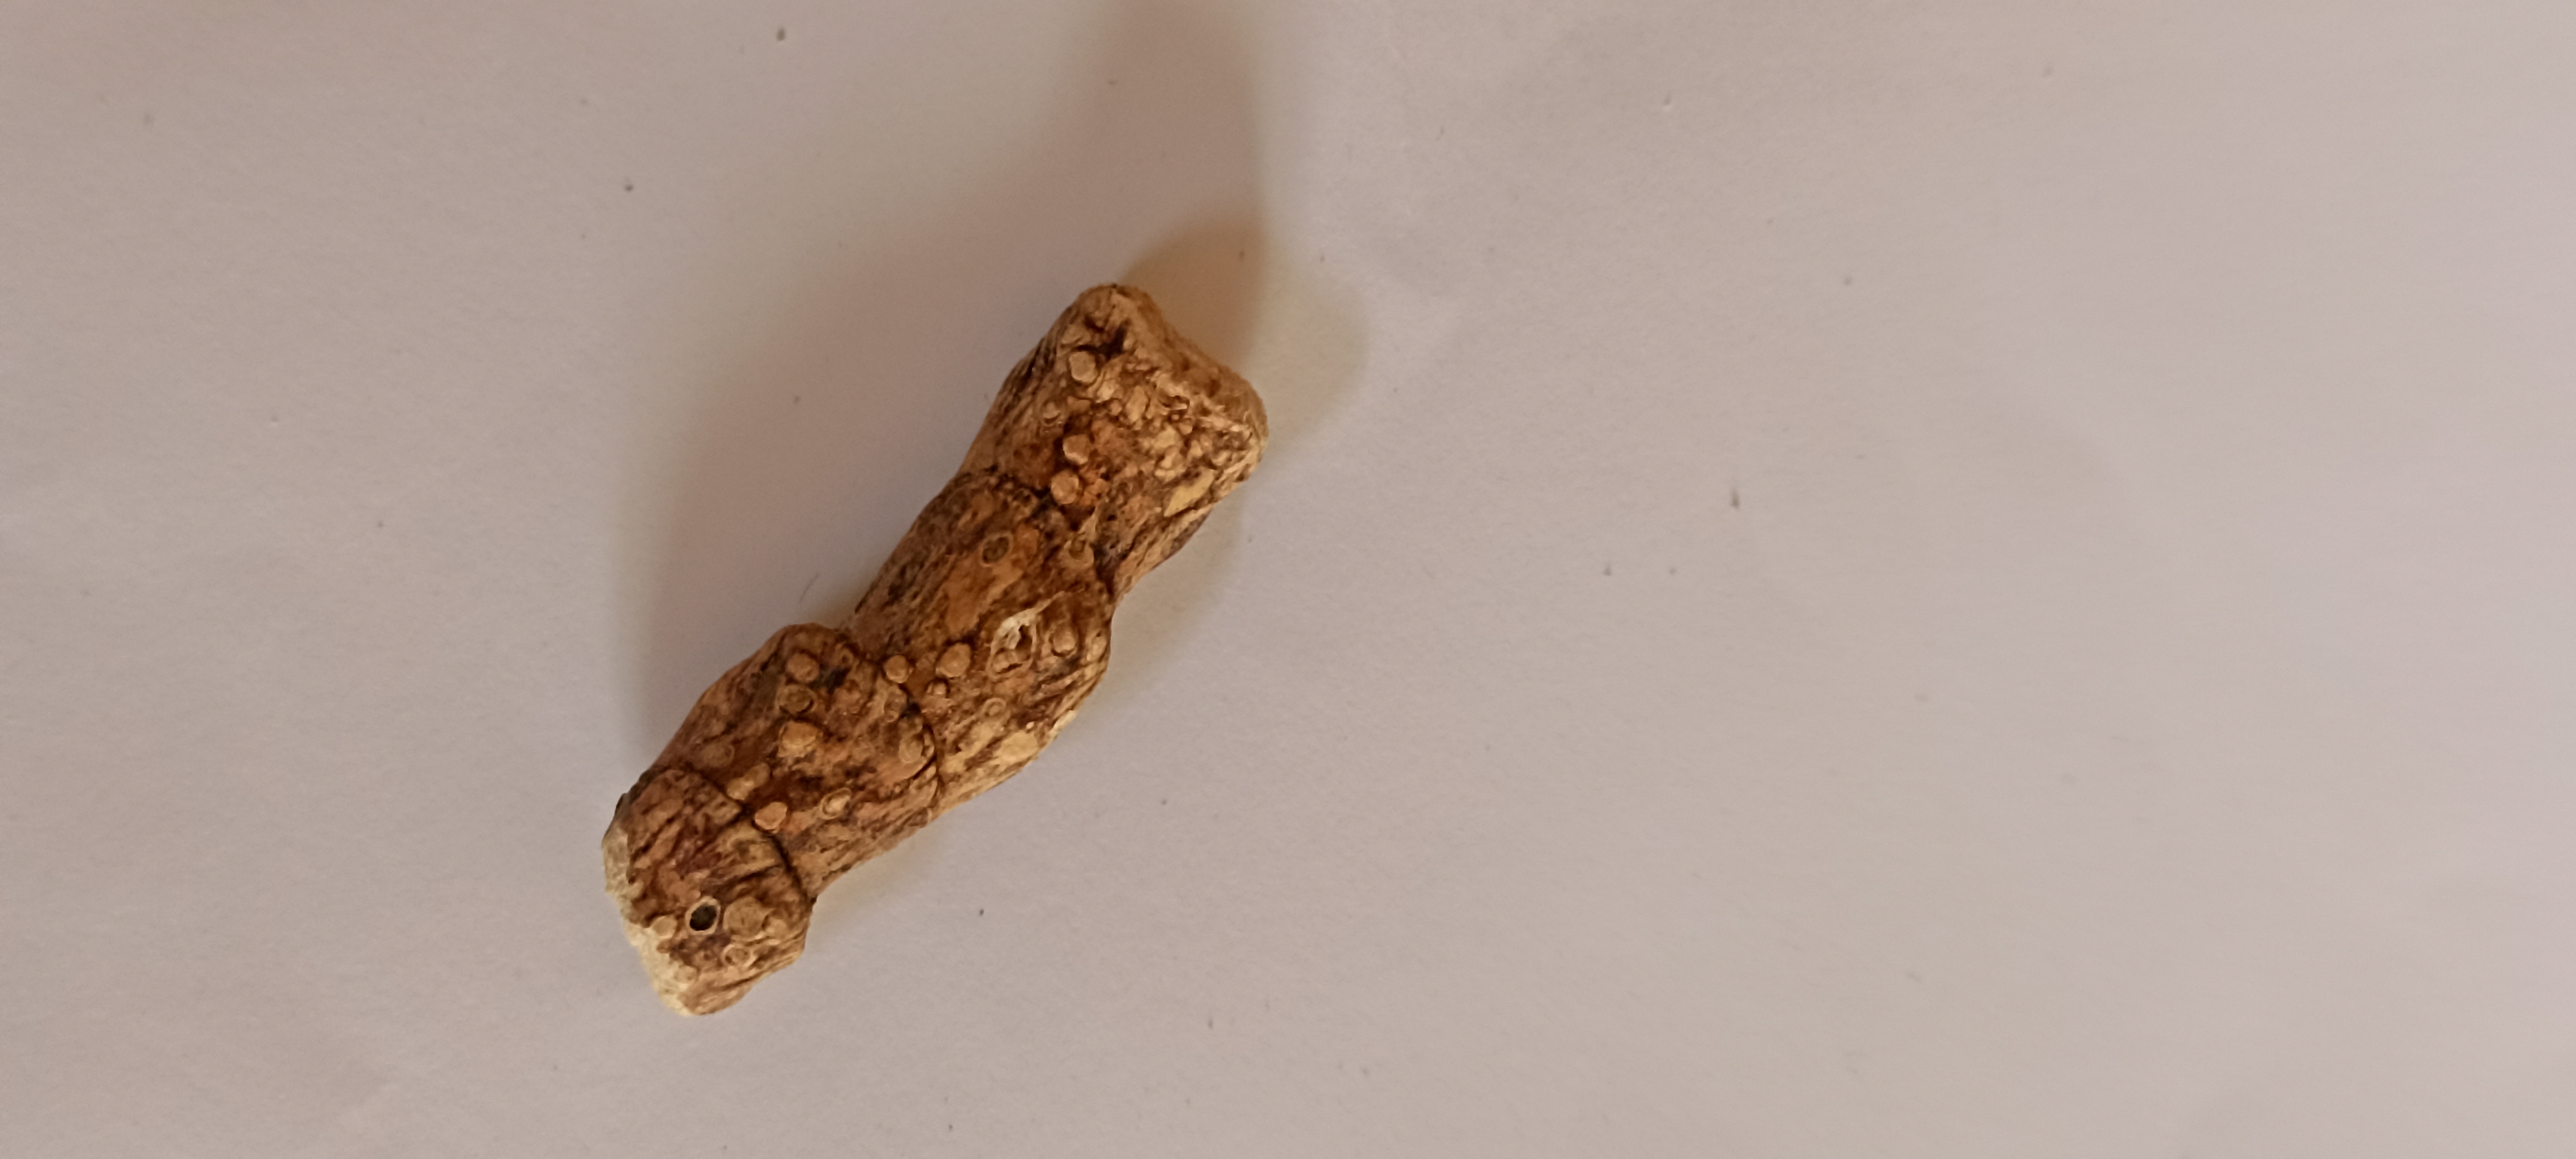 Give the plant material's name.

vekhand
